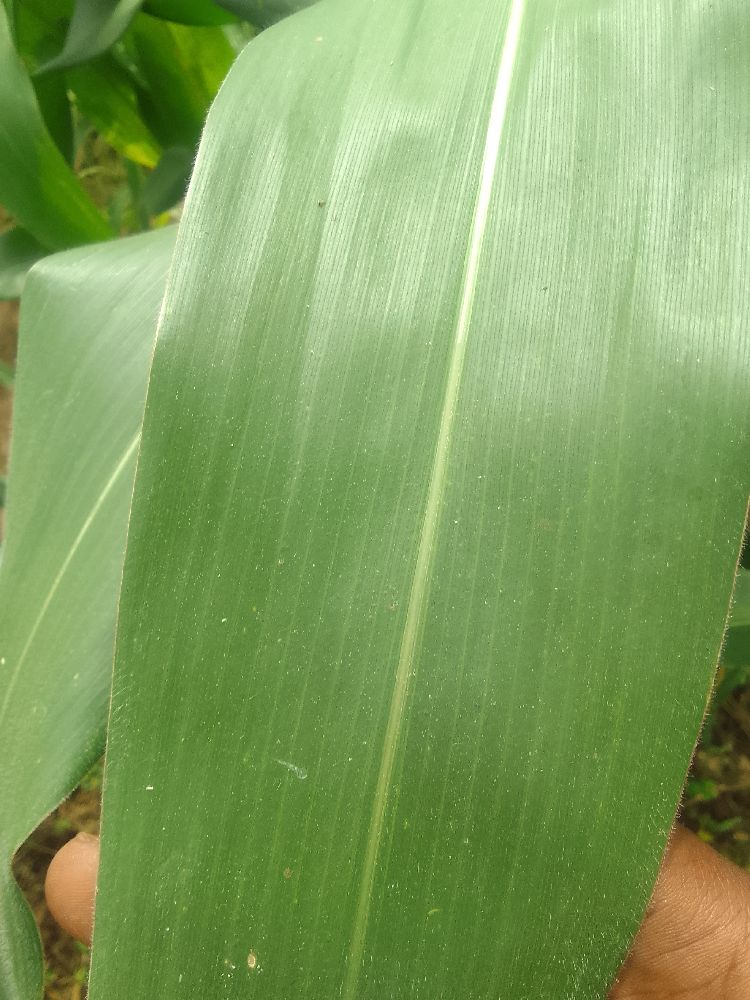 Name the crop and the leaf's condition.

maize, healthy
